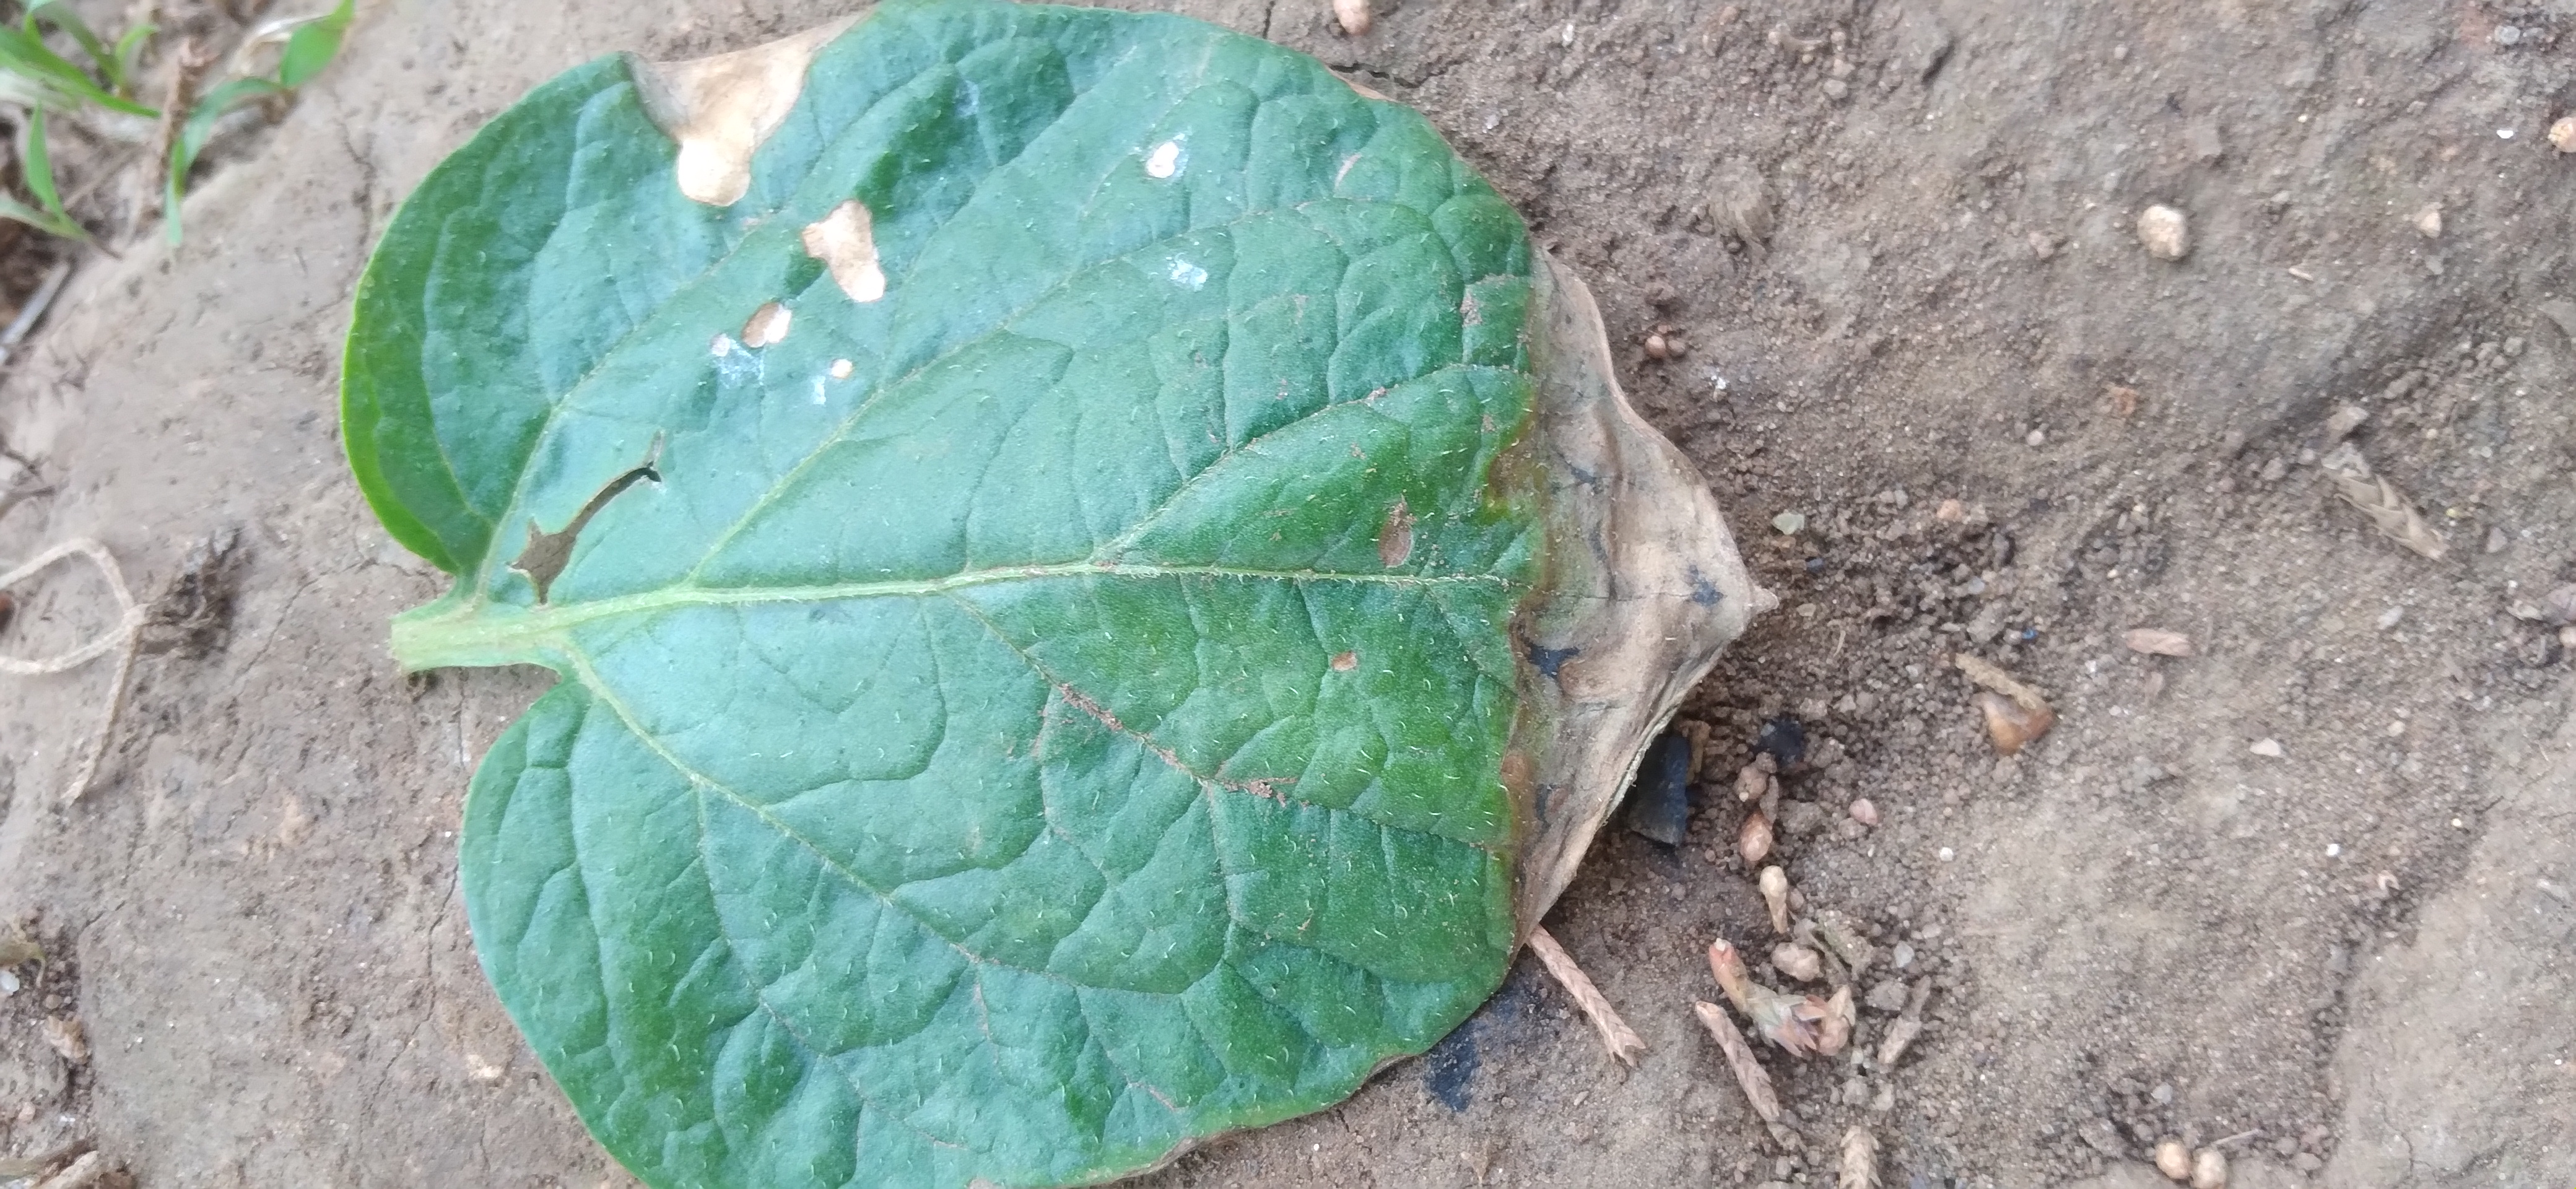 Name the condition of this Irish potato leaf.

early blight
